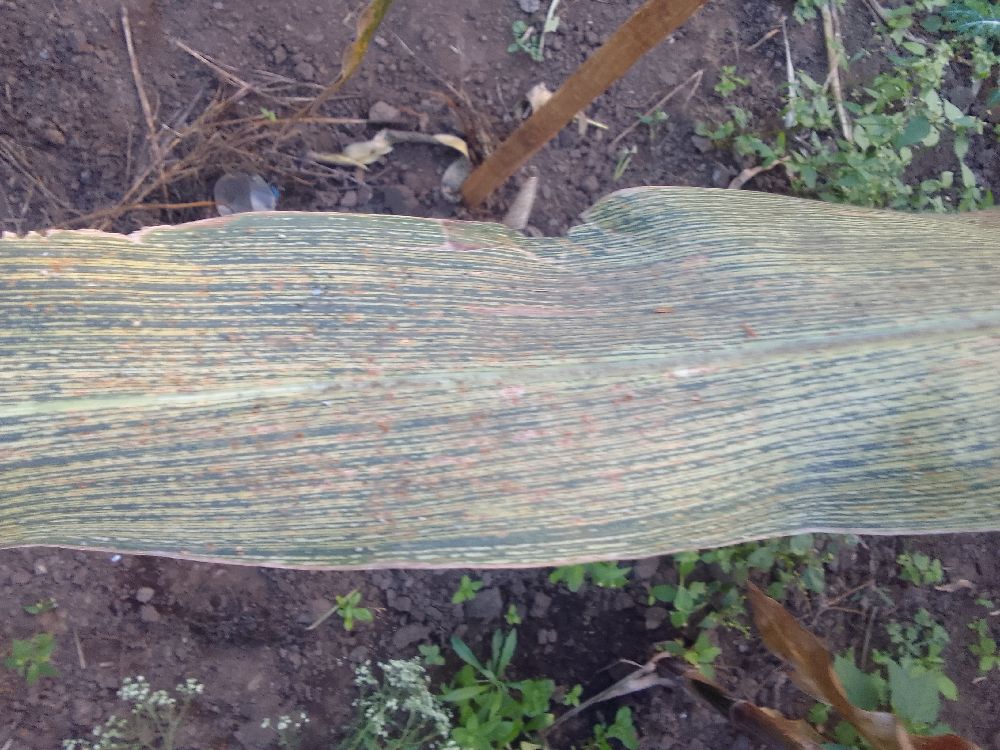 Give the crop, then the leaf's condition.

maize, maize streak virus
